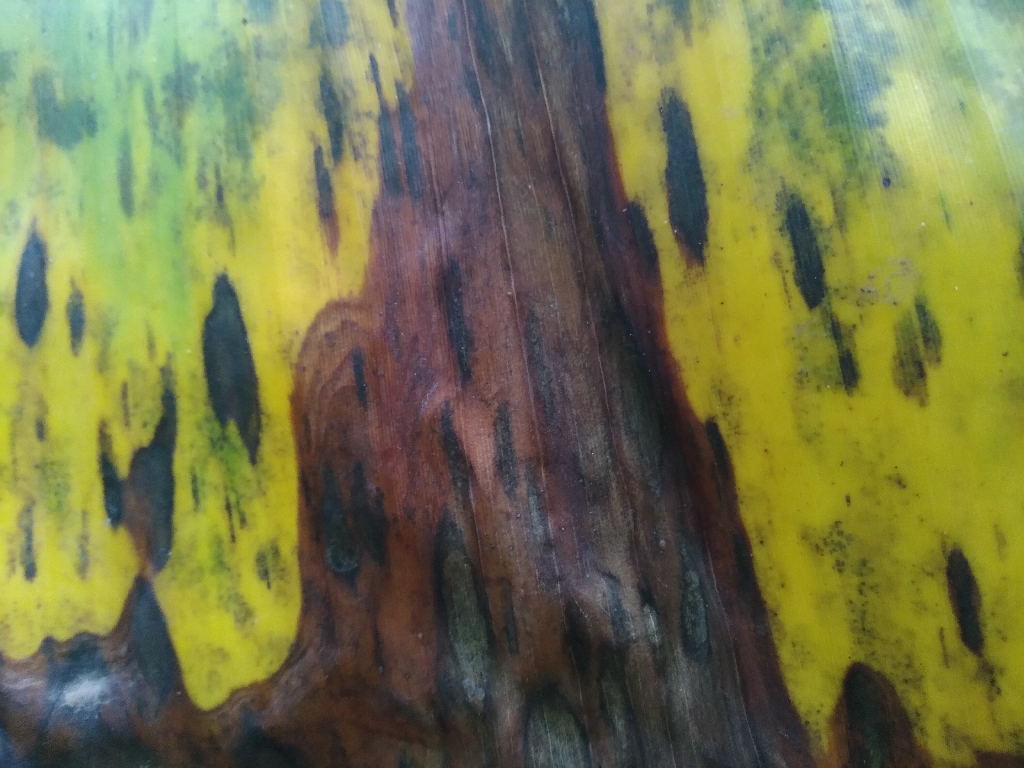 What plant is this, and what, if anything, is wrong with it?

banana, black sigatoka
